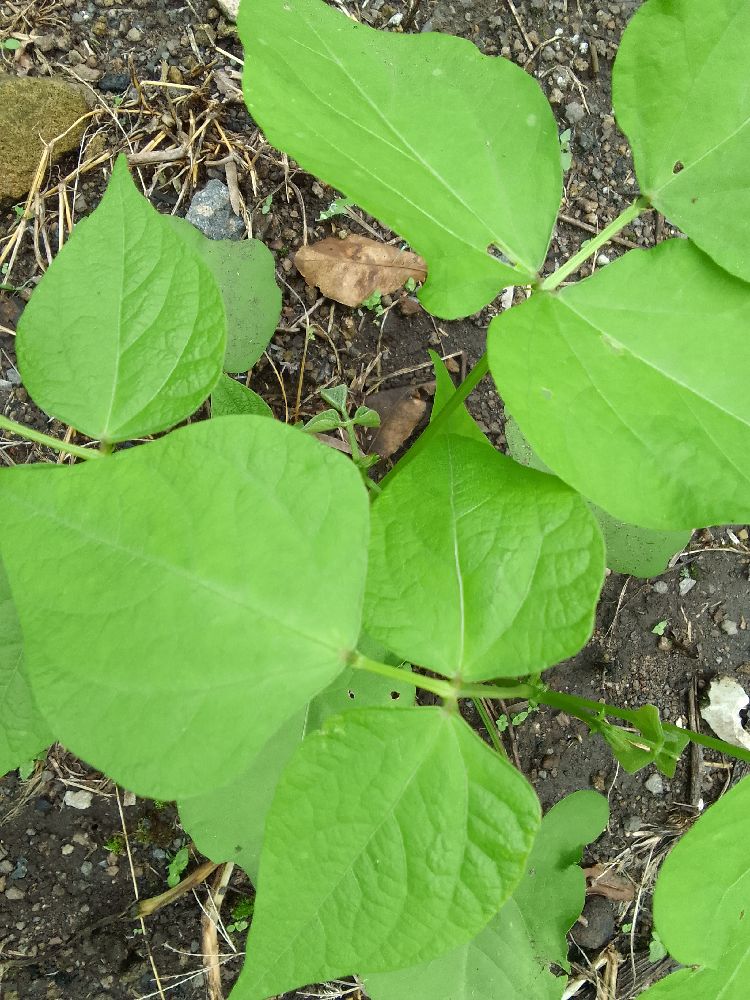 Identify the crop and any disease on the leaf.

common bean, healthy
